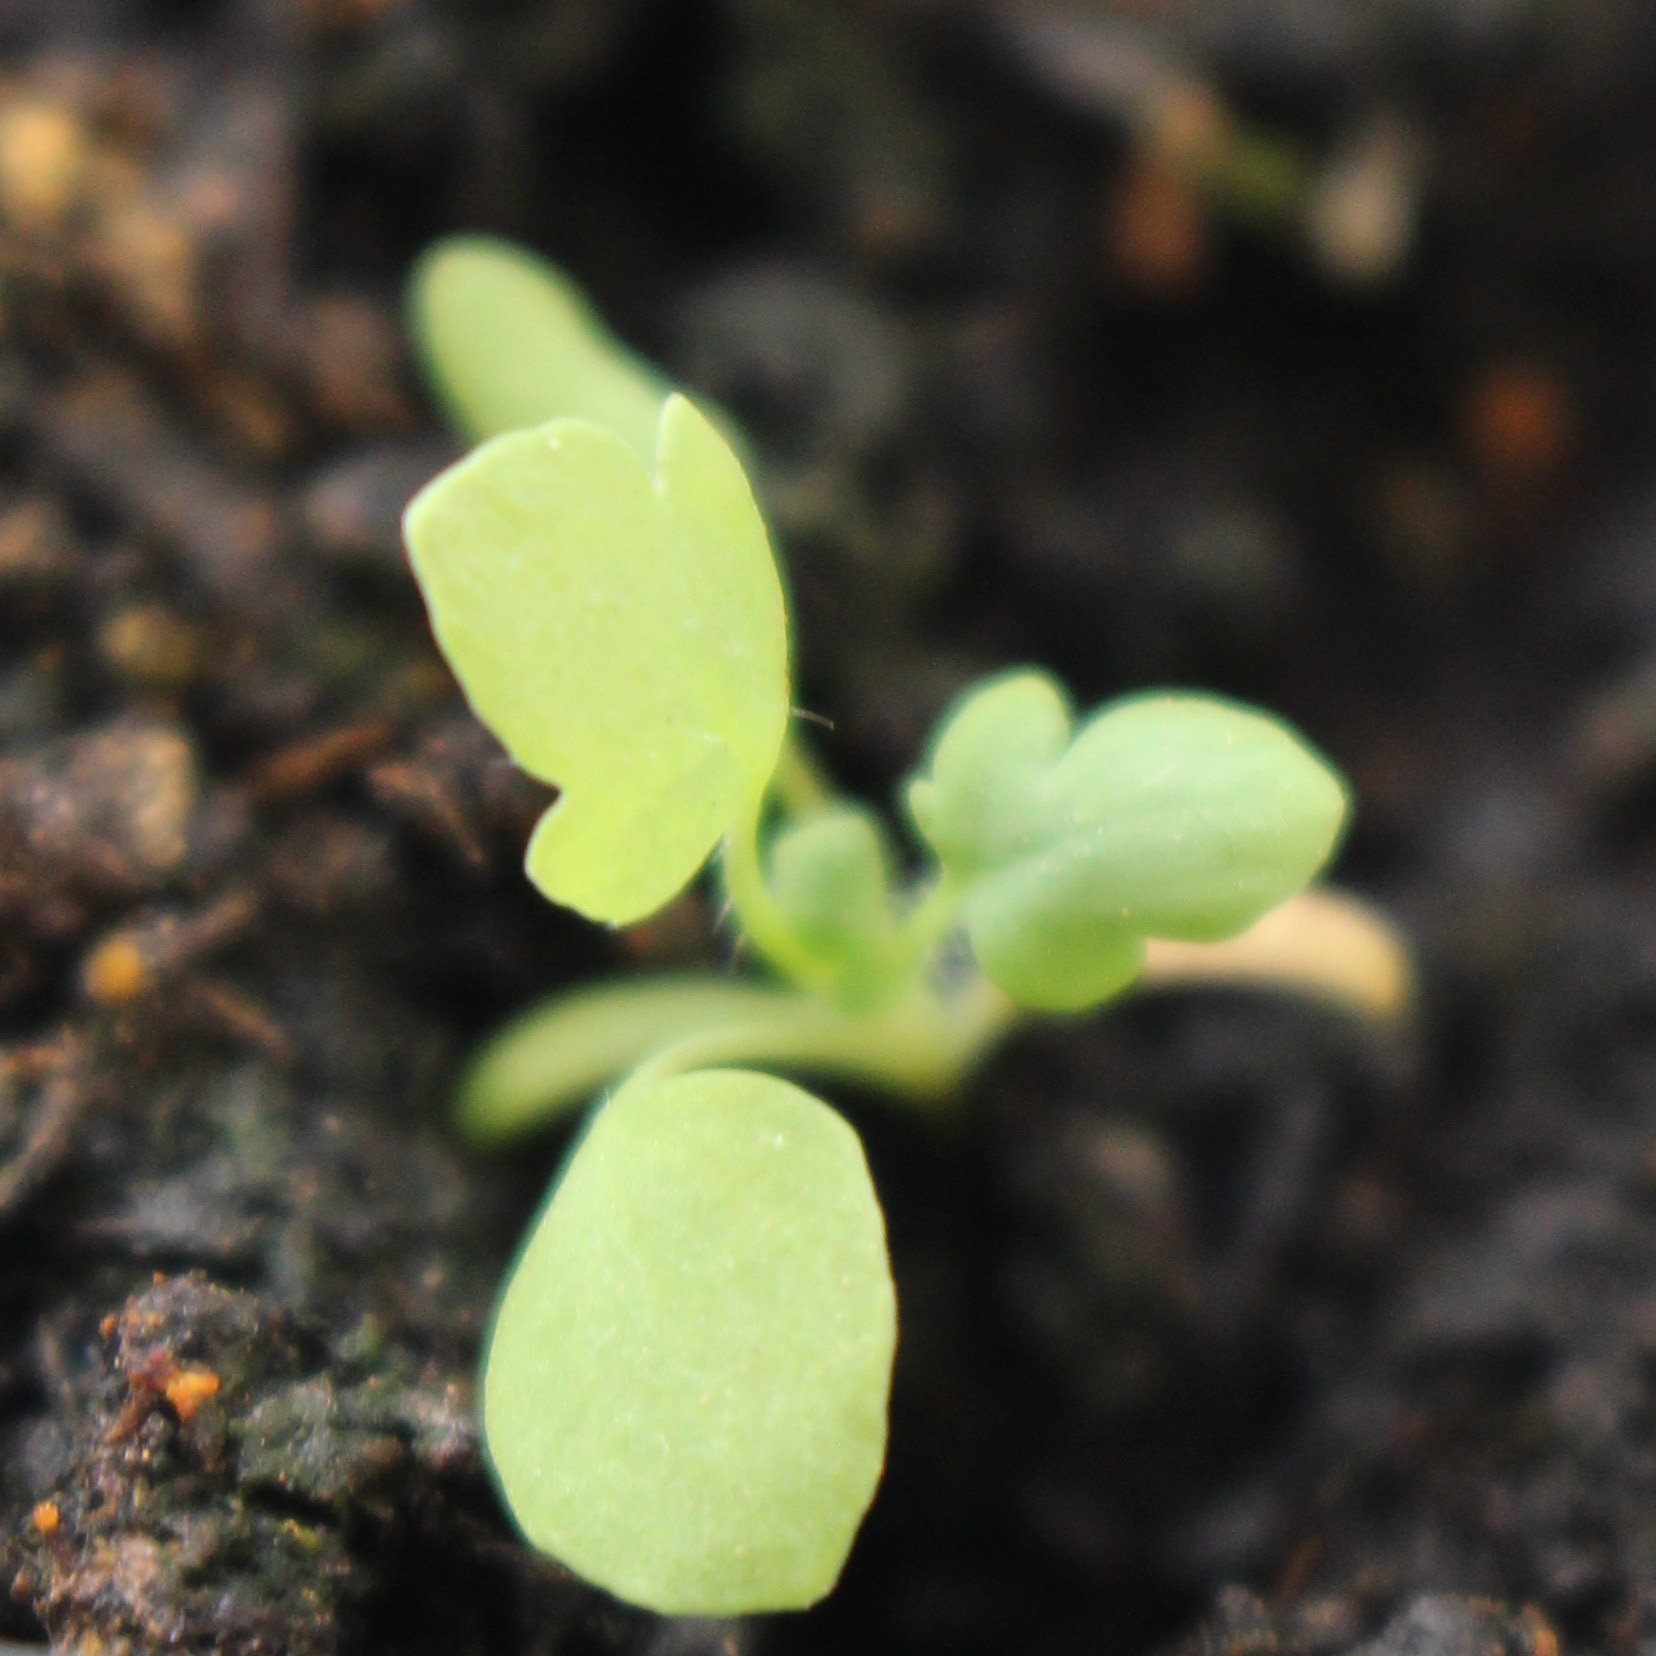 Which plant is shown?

Papaver rhoeas
